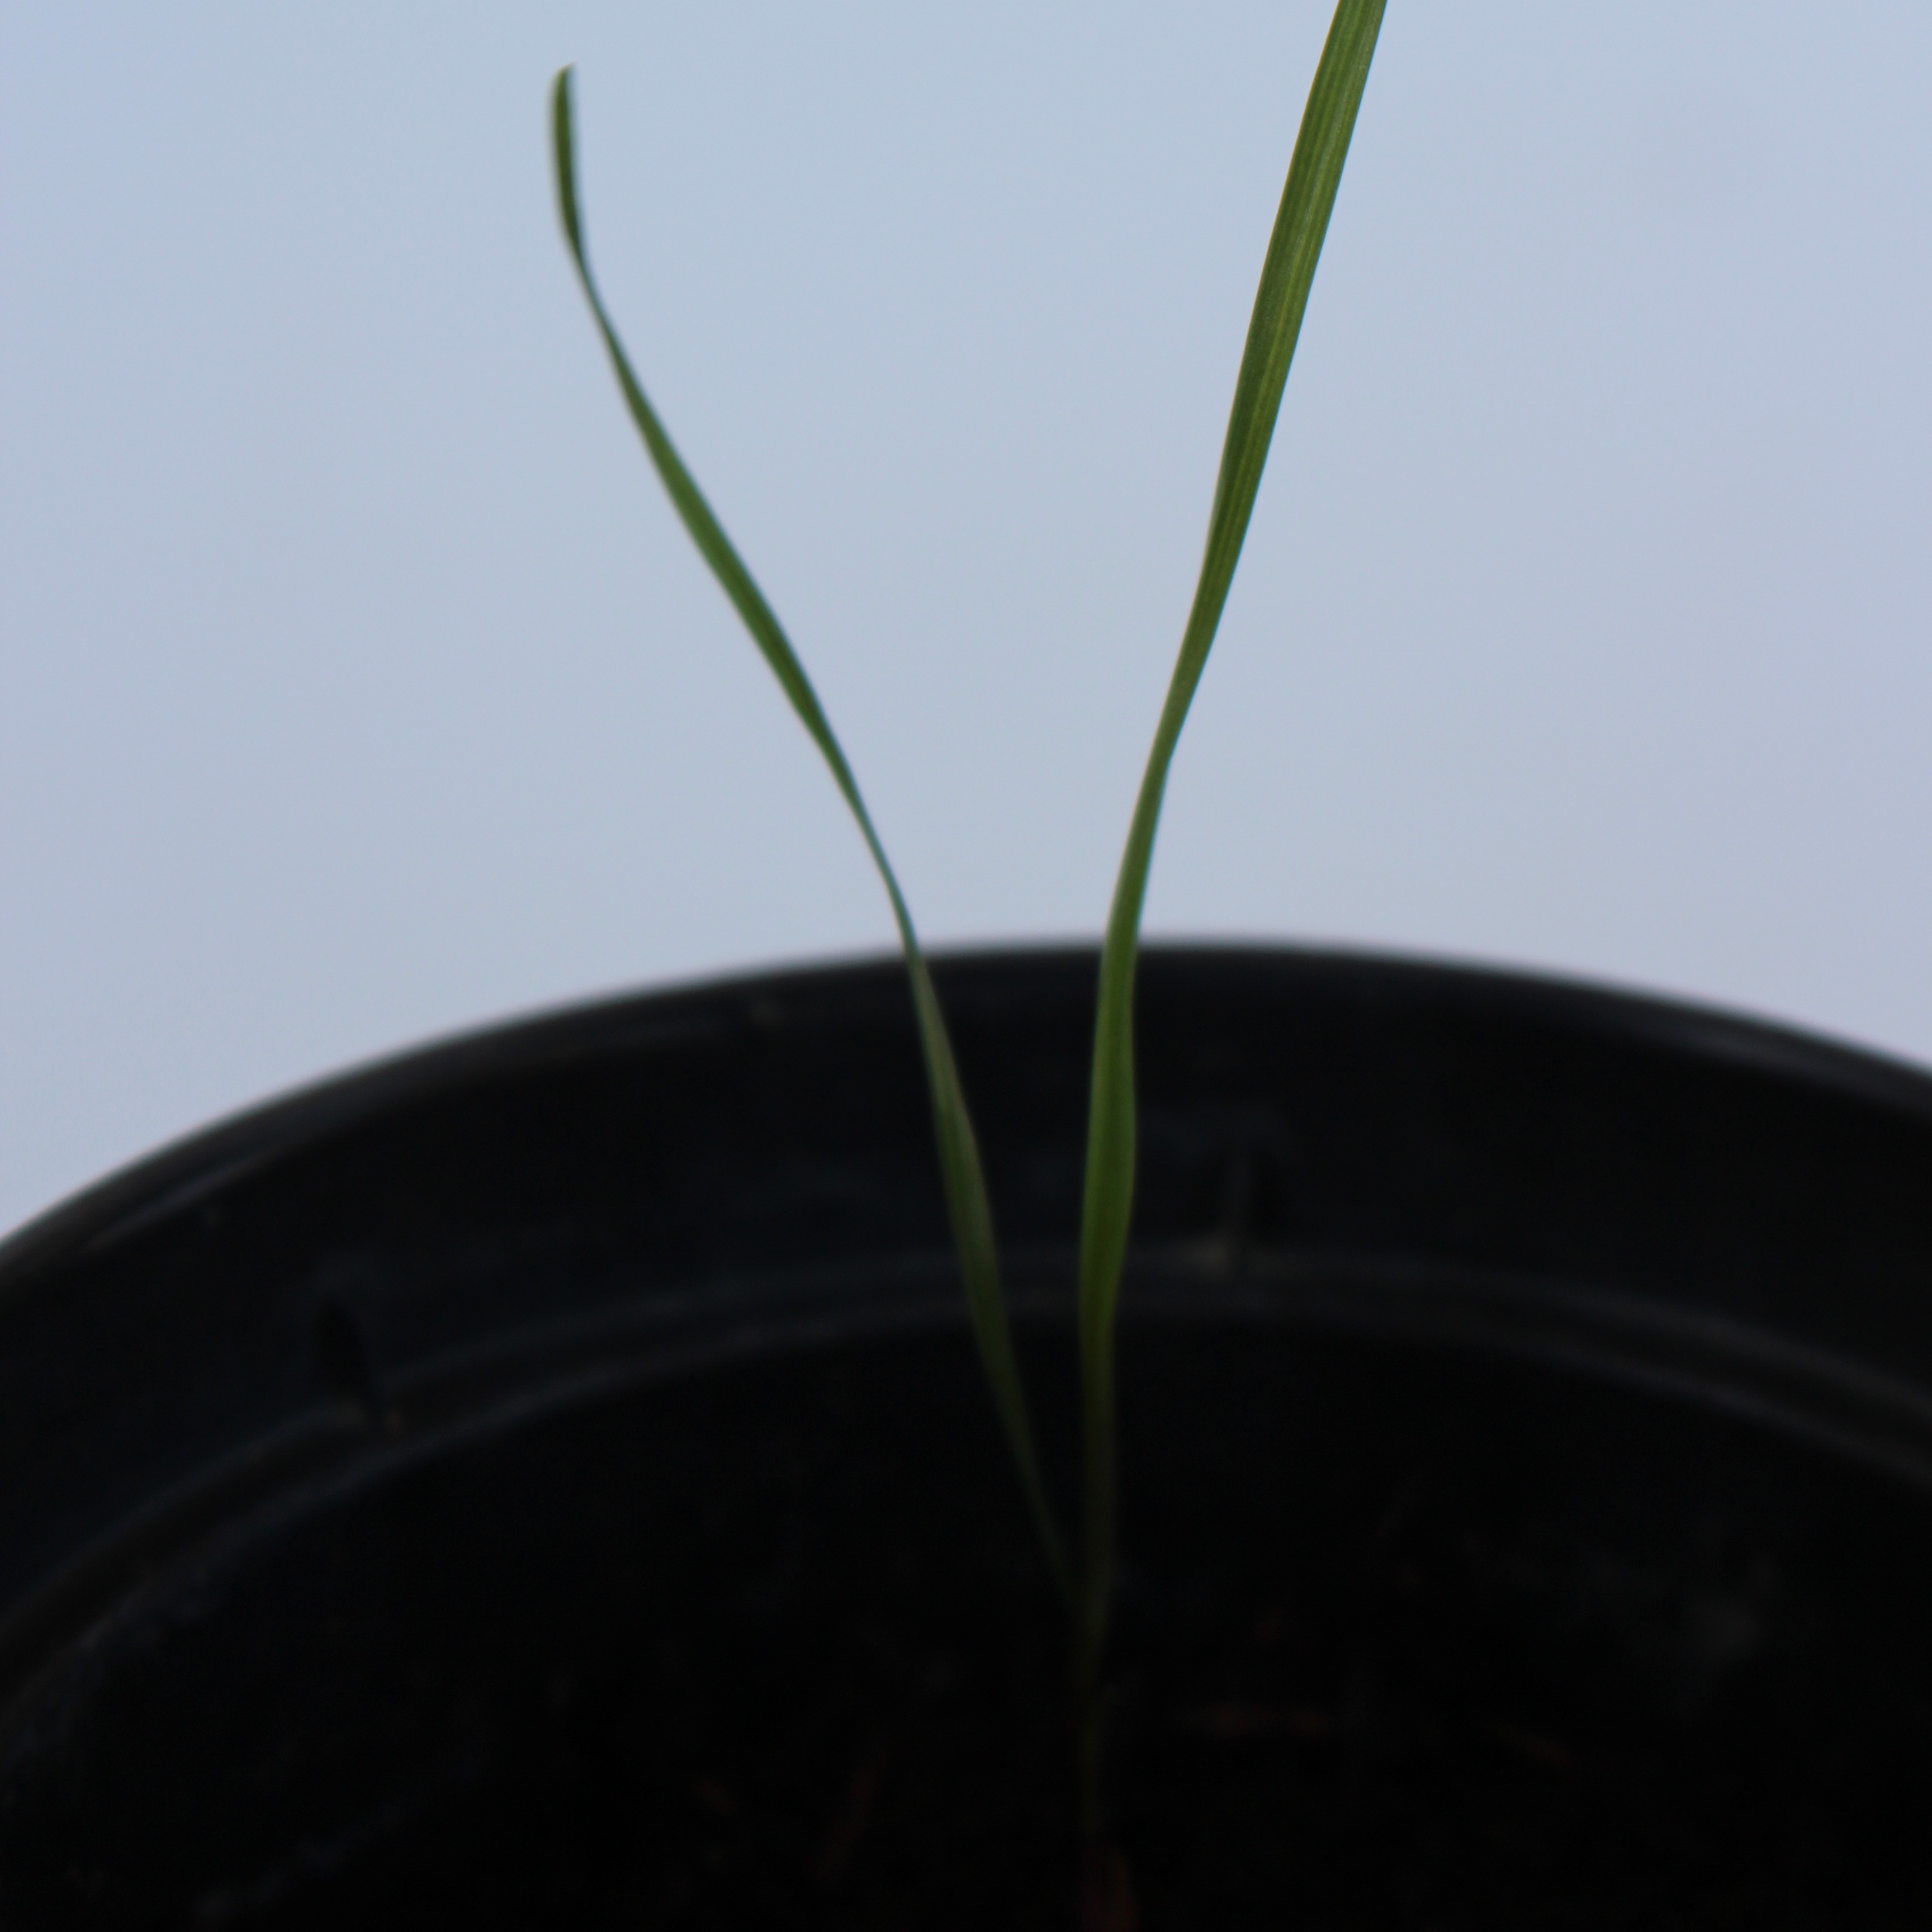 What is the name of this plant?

Lolium multiflorum
